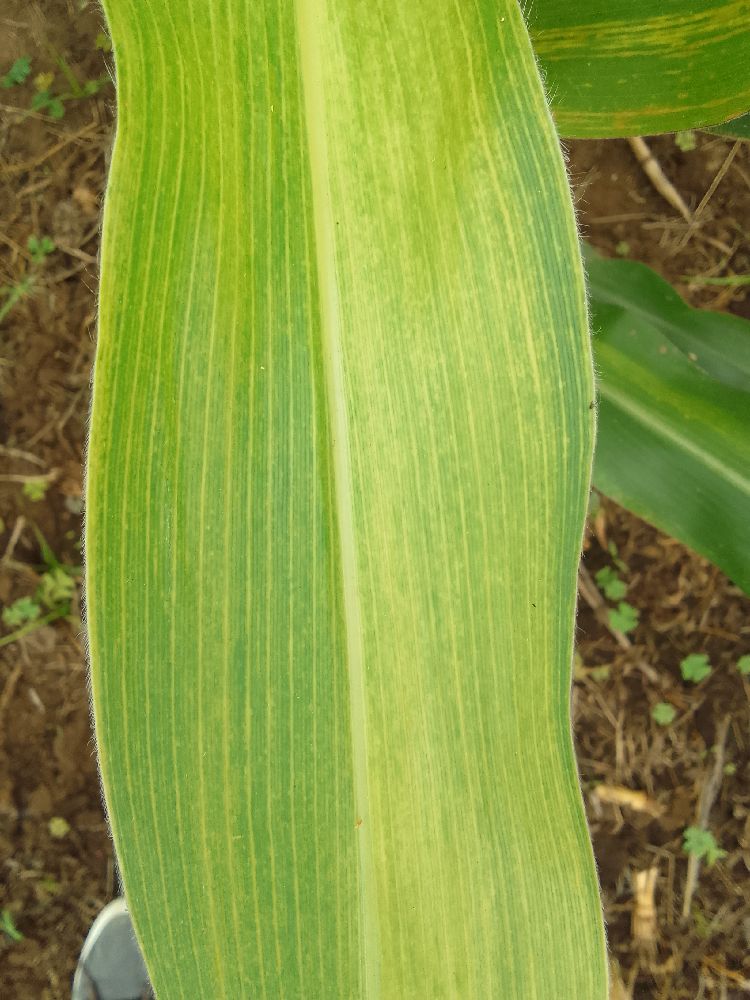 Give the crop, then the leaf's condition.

maize, maize lethal necrosis
